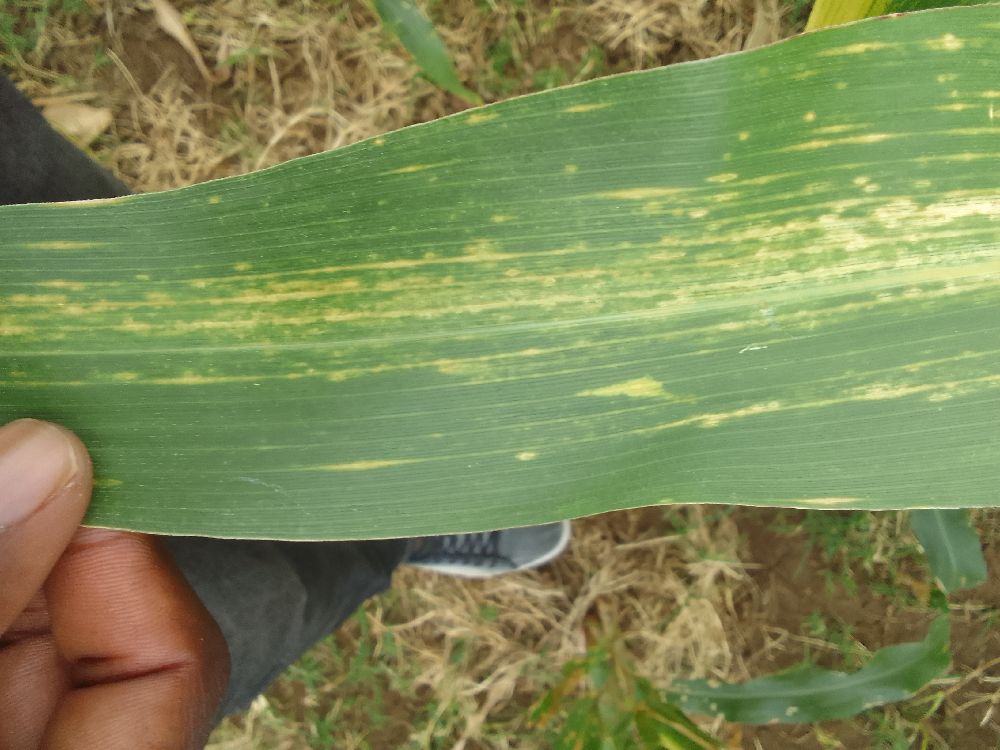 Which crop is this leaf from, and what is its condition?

maize, maize lethal necrosis
